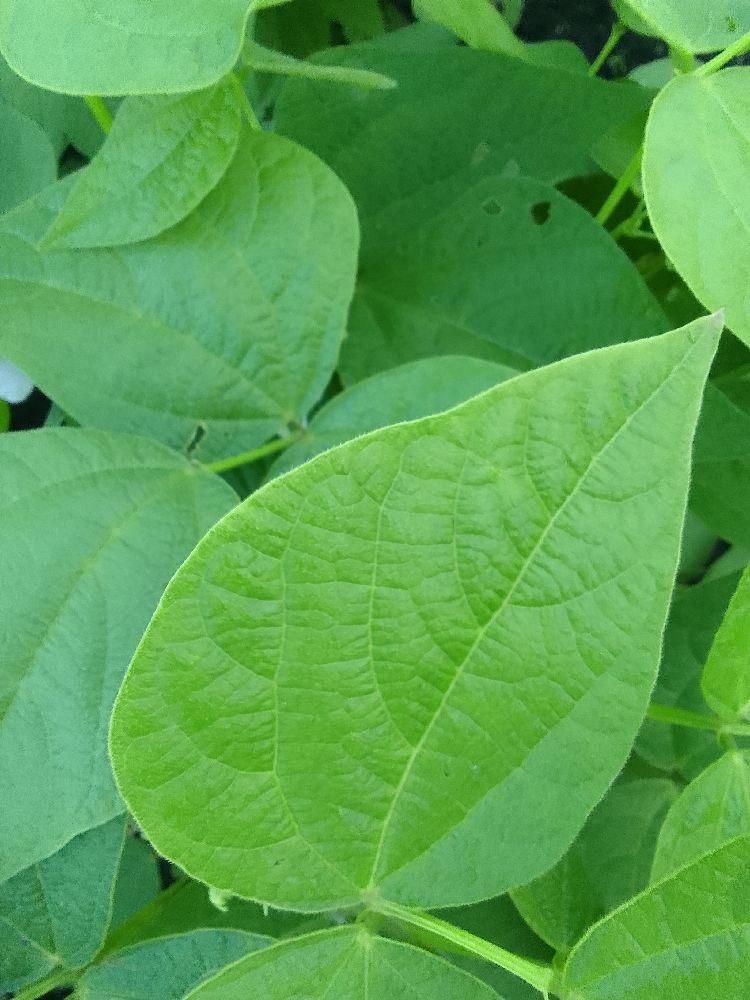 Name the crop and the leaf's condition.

common bean, healthy
